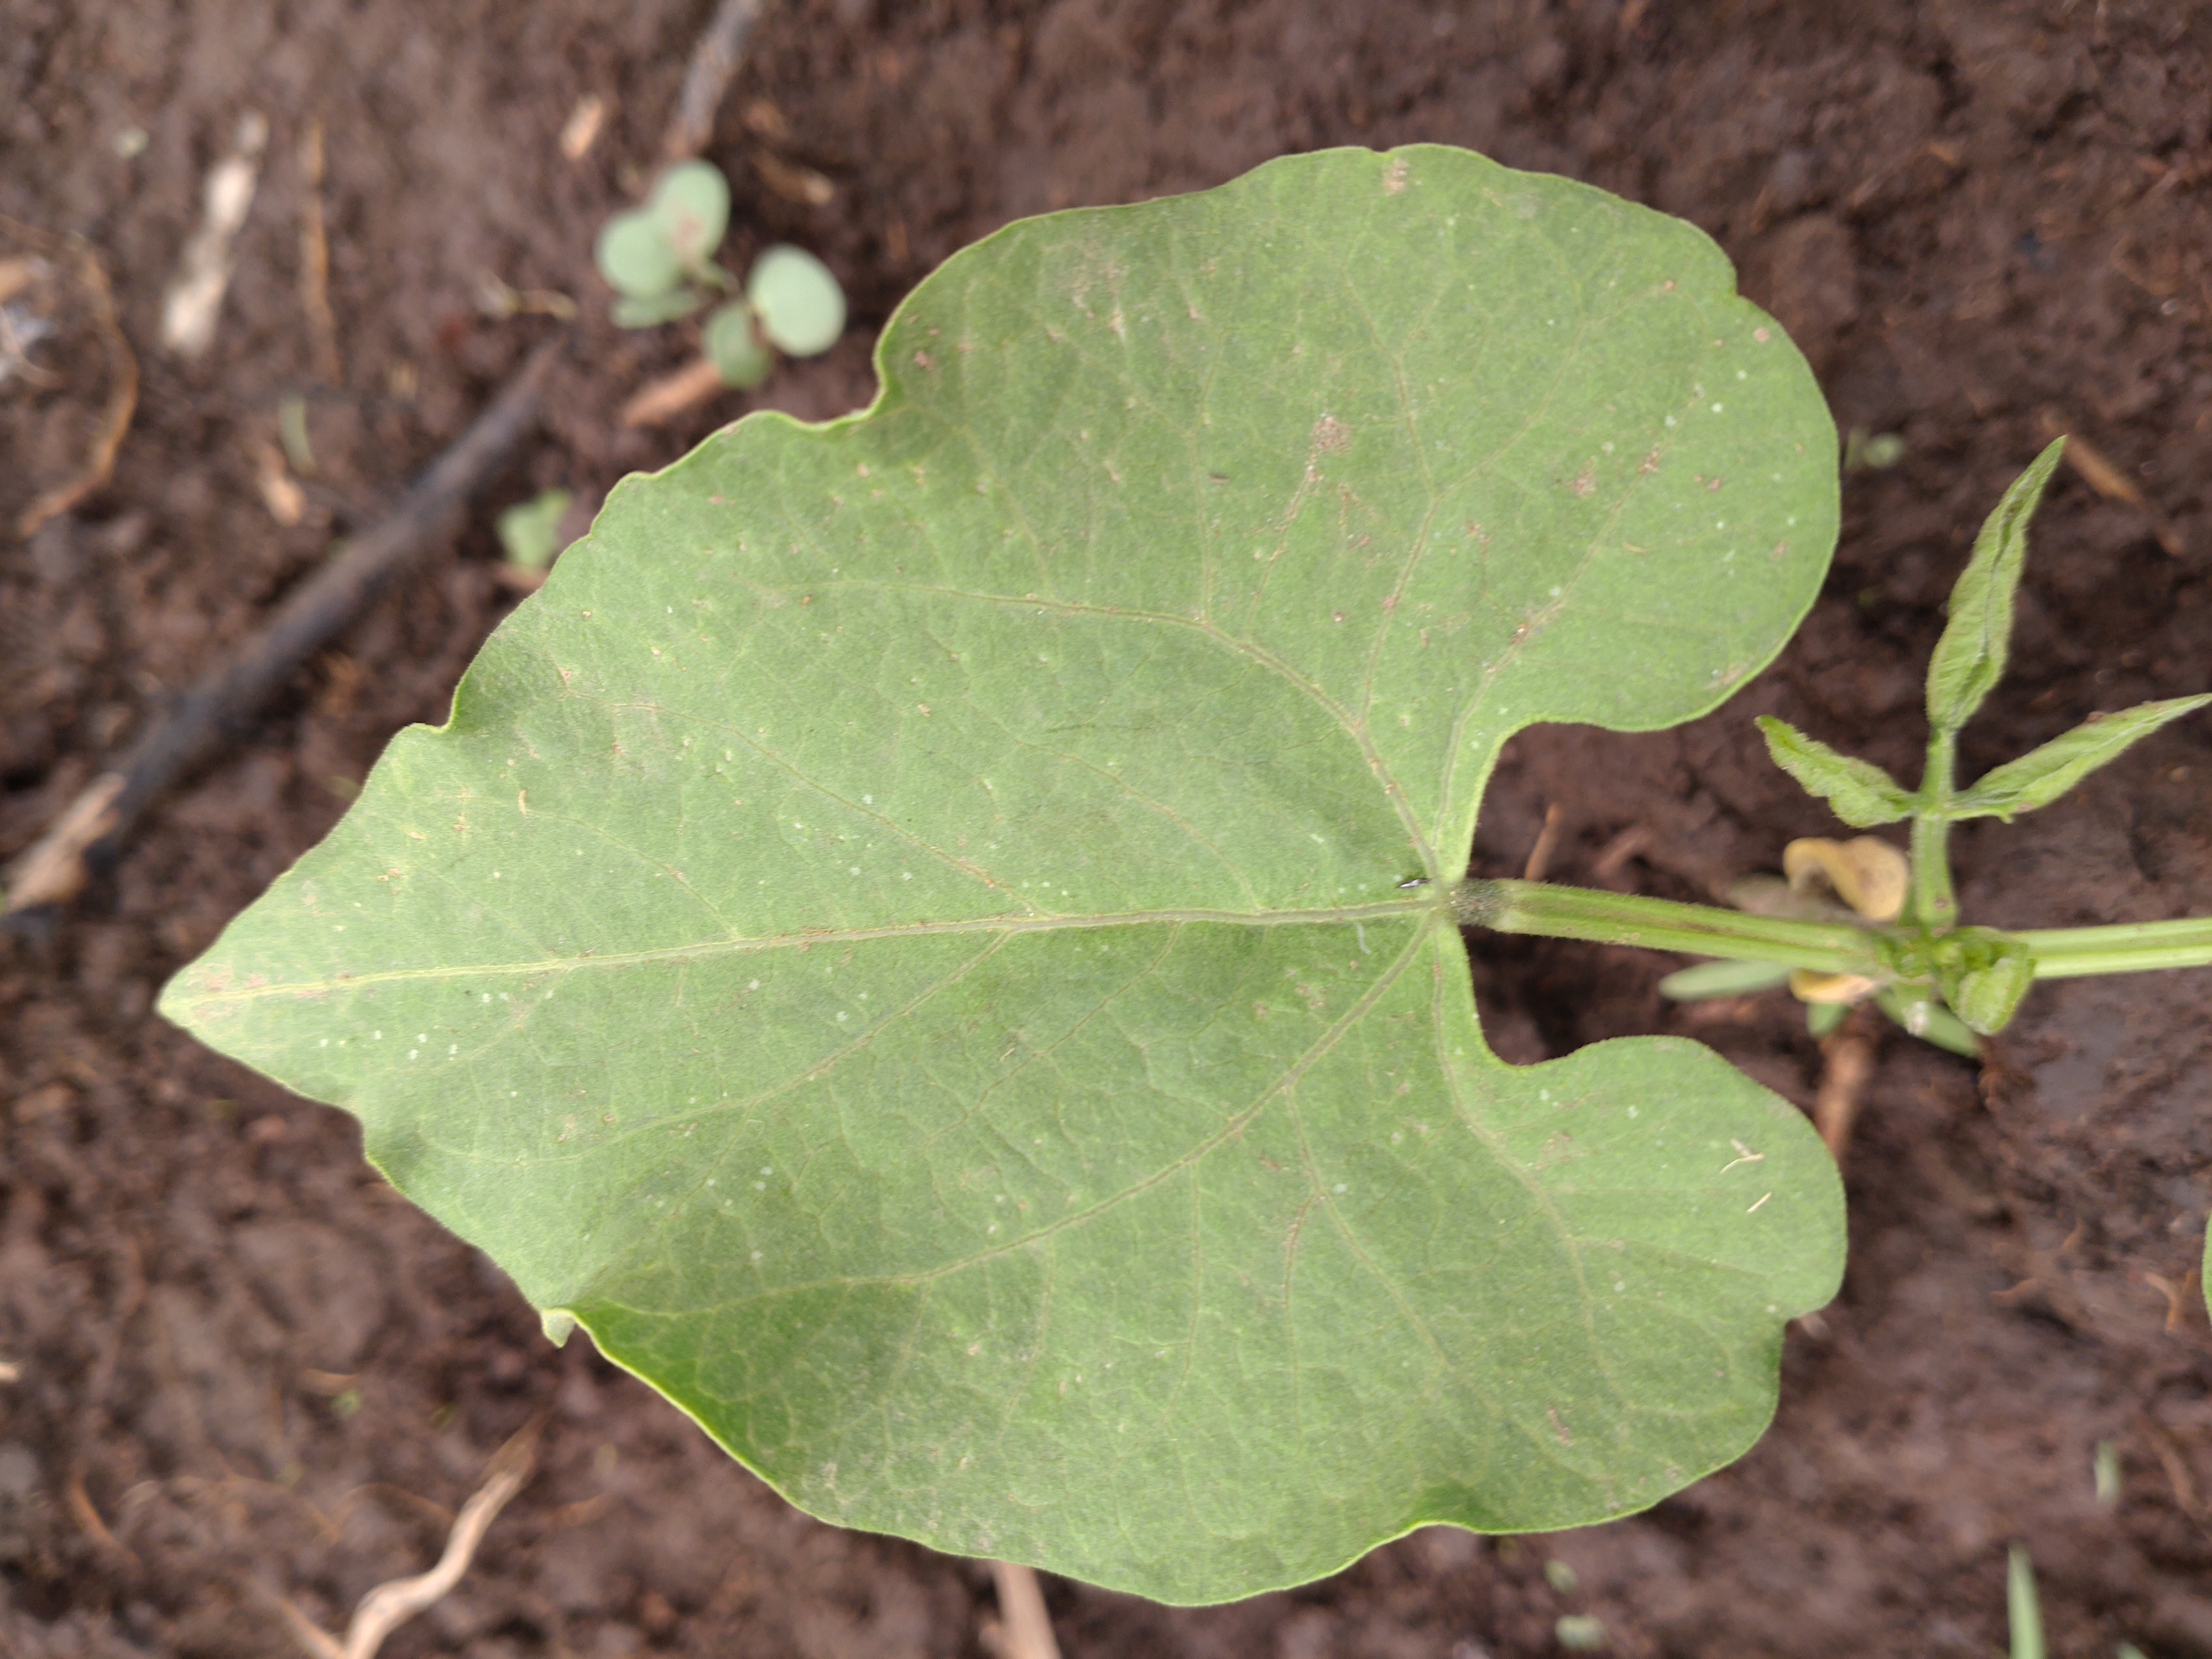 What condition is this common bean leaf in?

healthy
